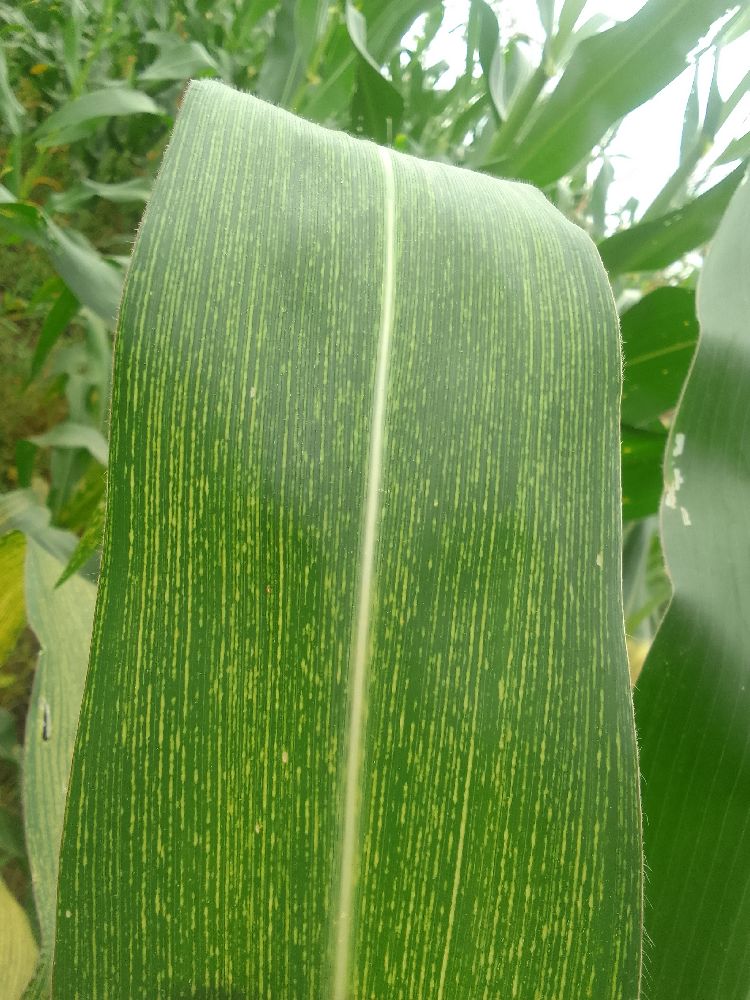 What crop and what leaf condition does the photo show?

maize, maize streak virus
